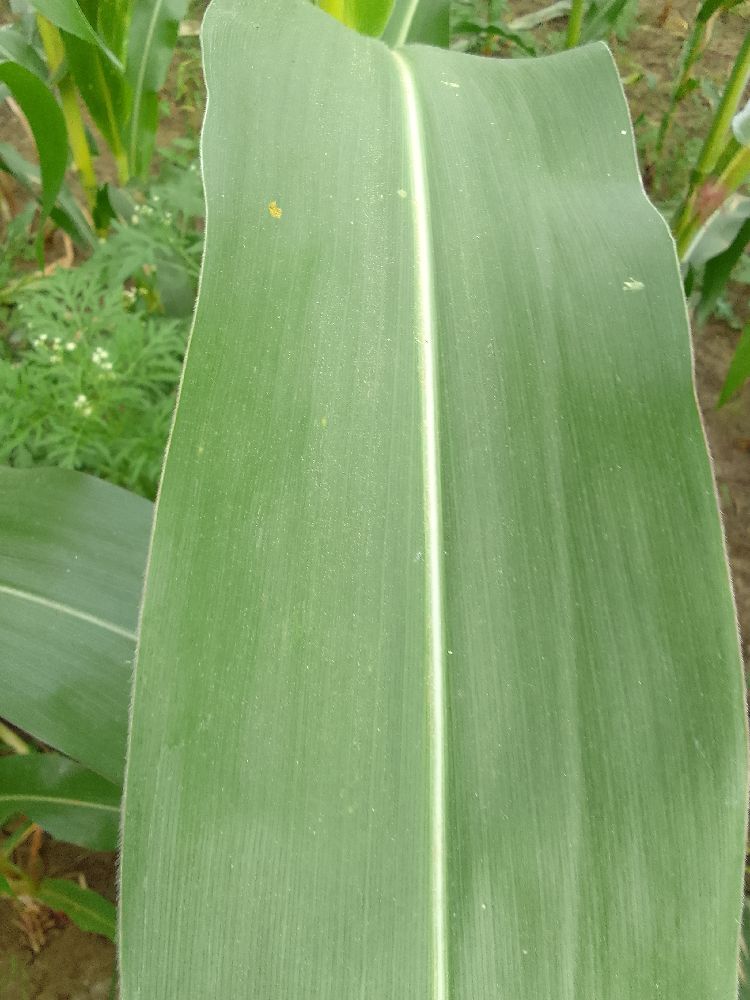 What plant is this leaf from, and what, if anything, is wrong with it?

maize, healthy
